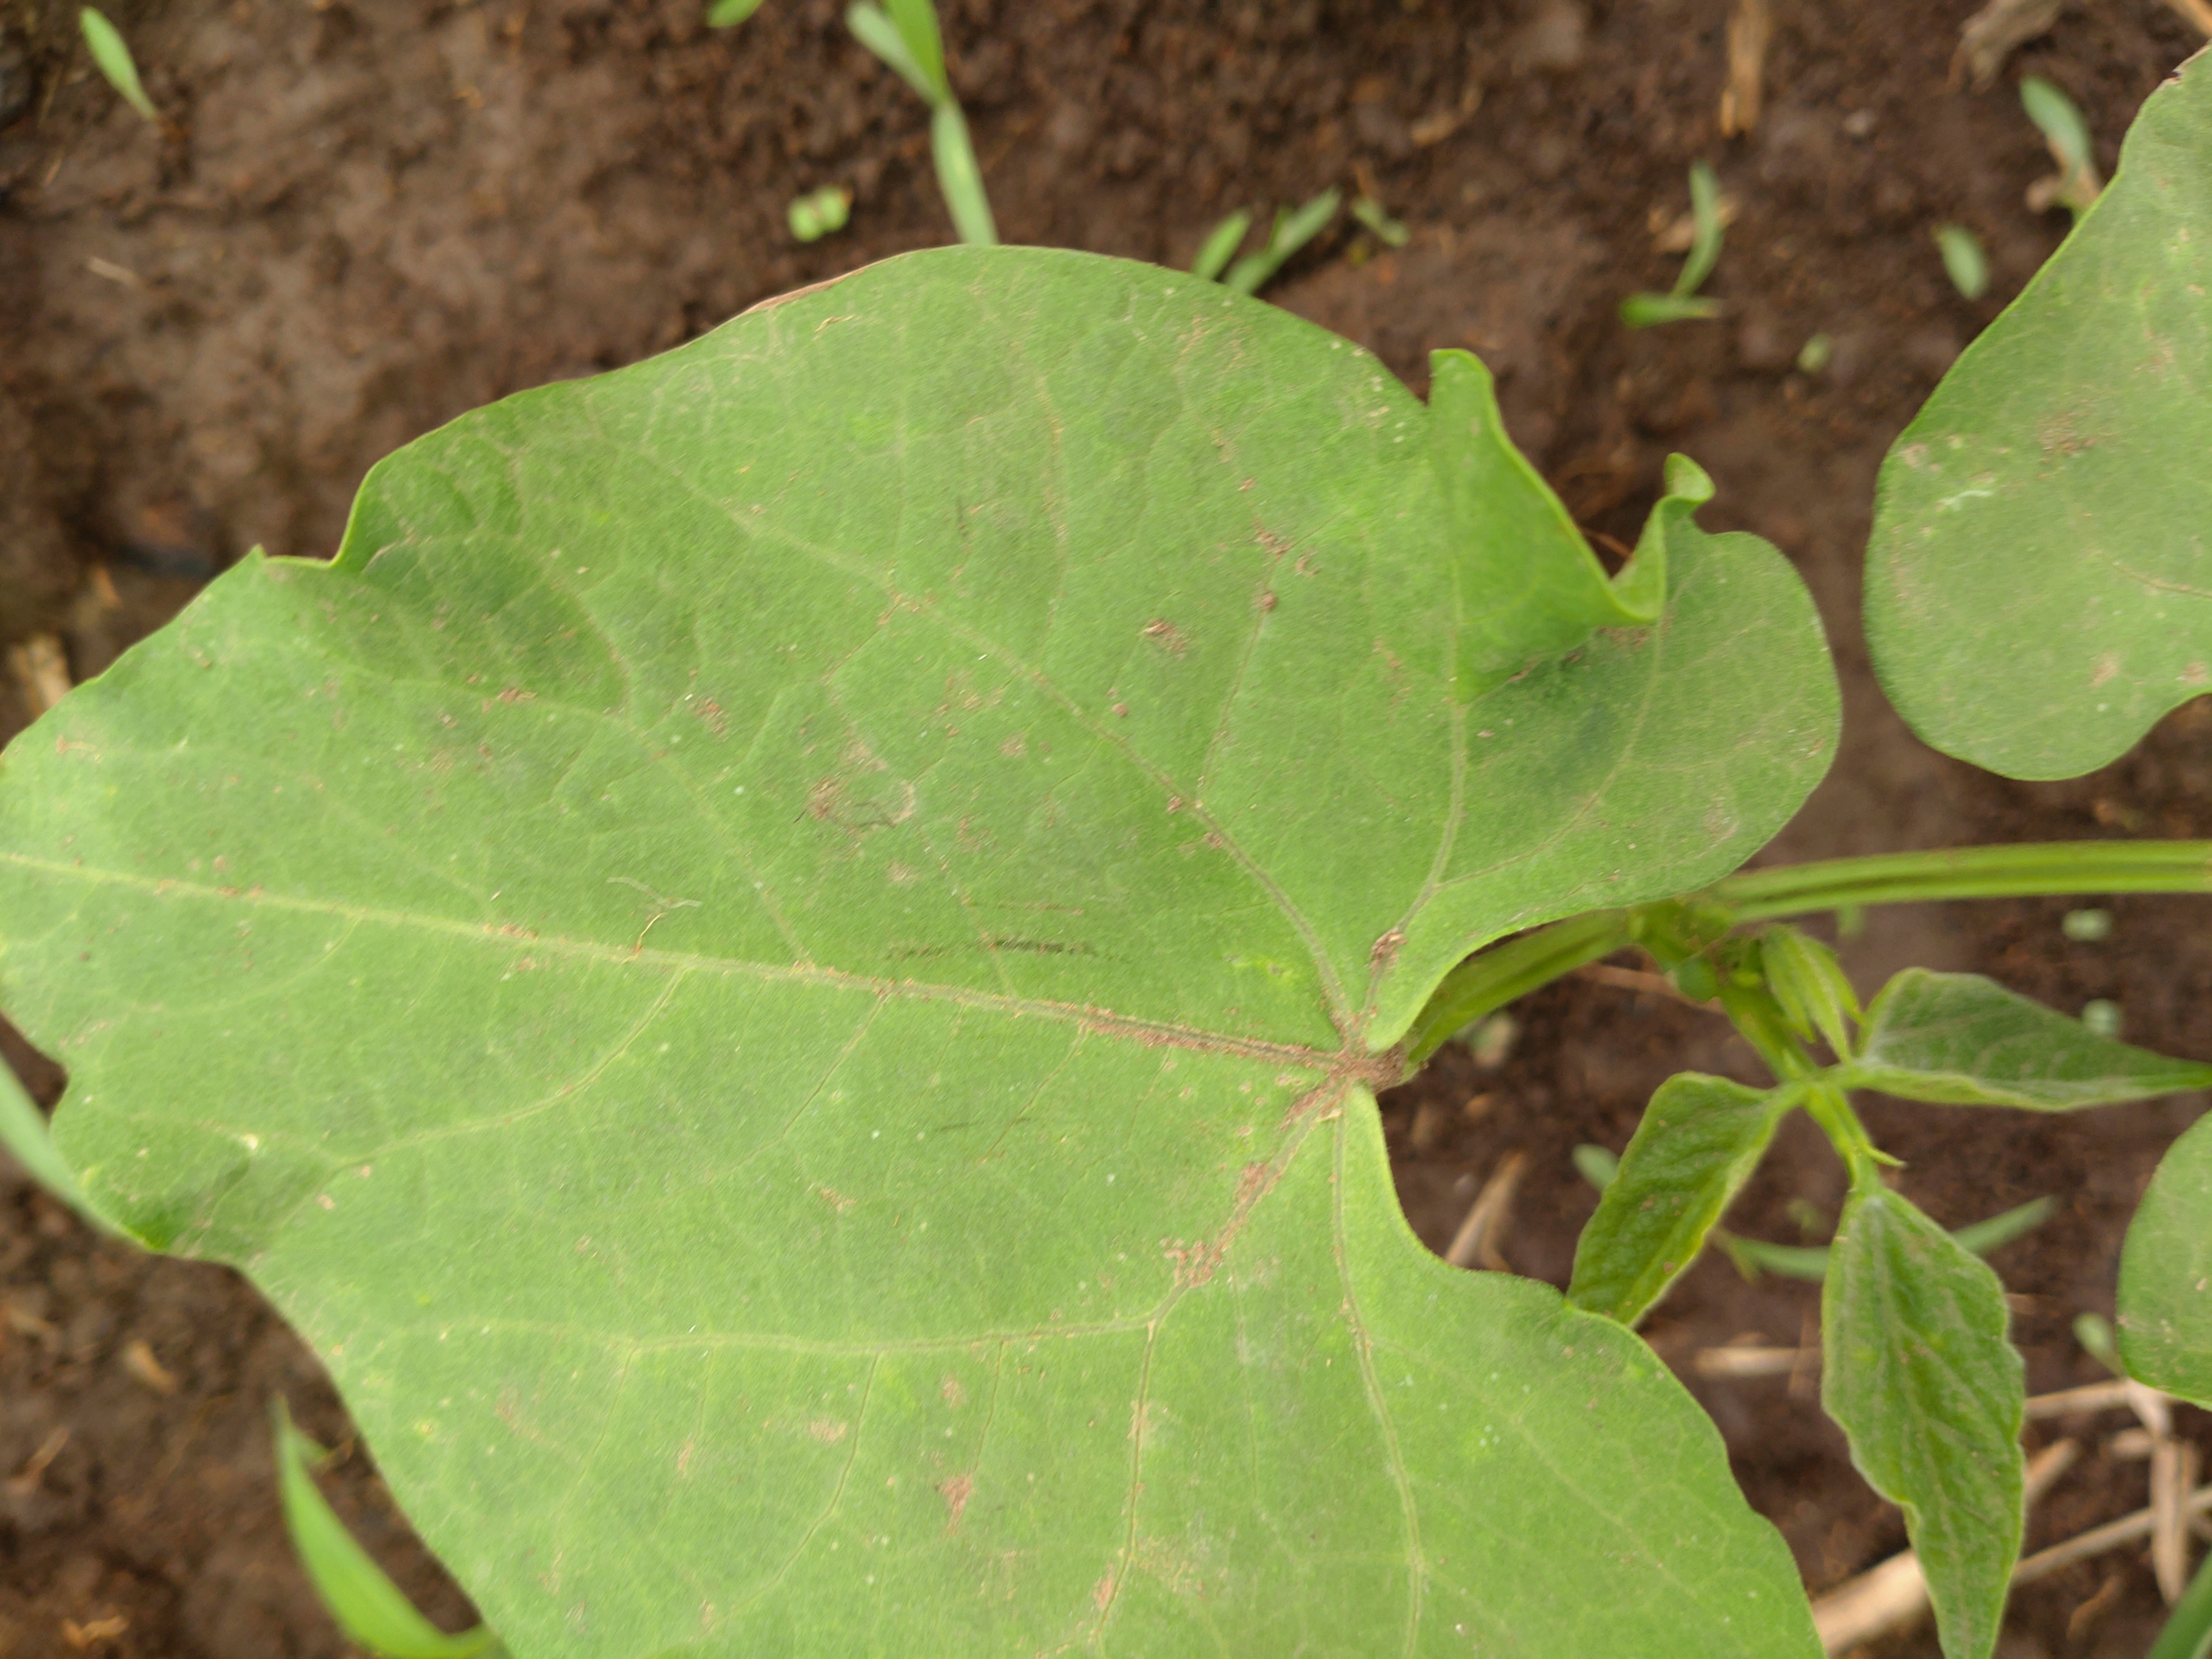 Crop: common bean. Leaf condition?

healthy
